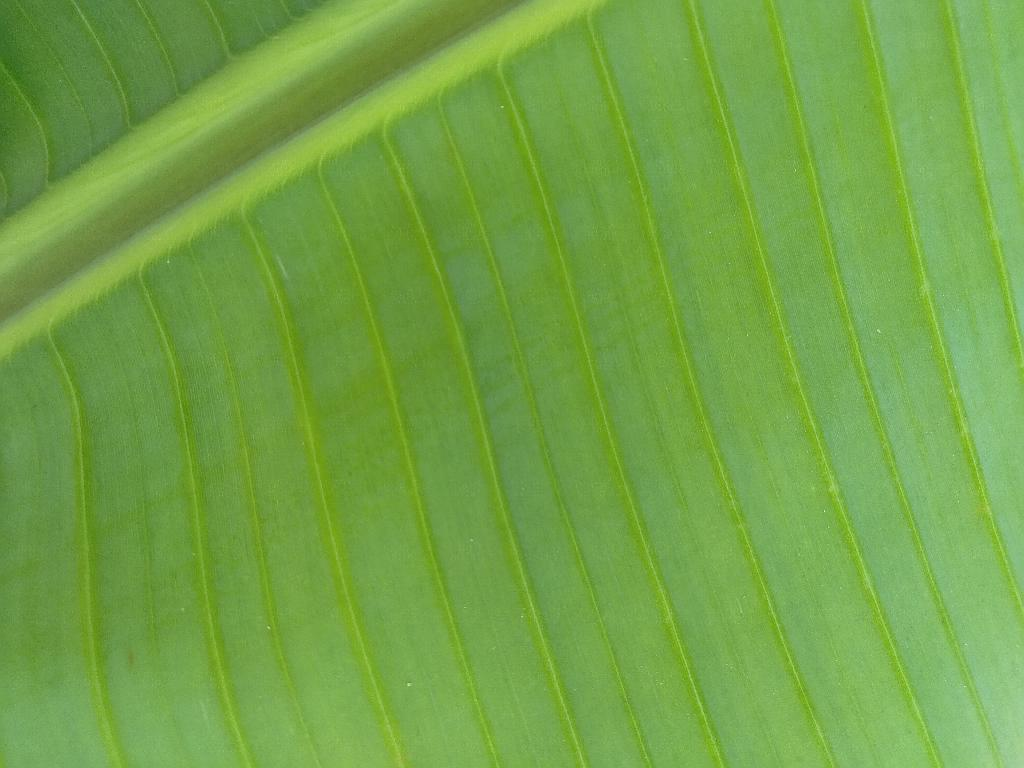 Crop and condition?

banana, healthy
